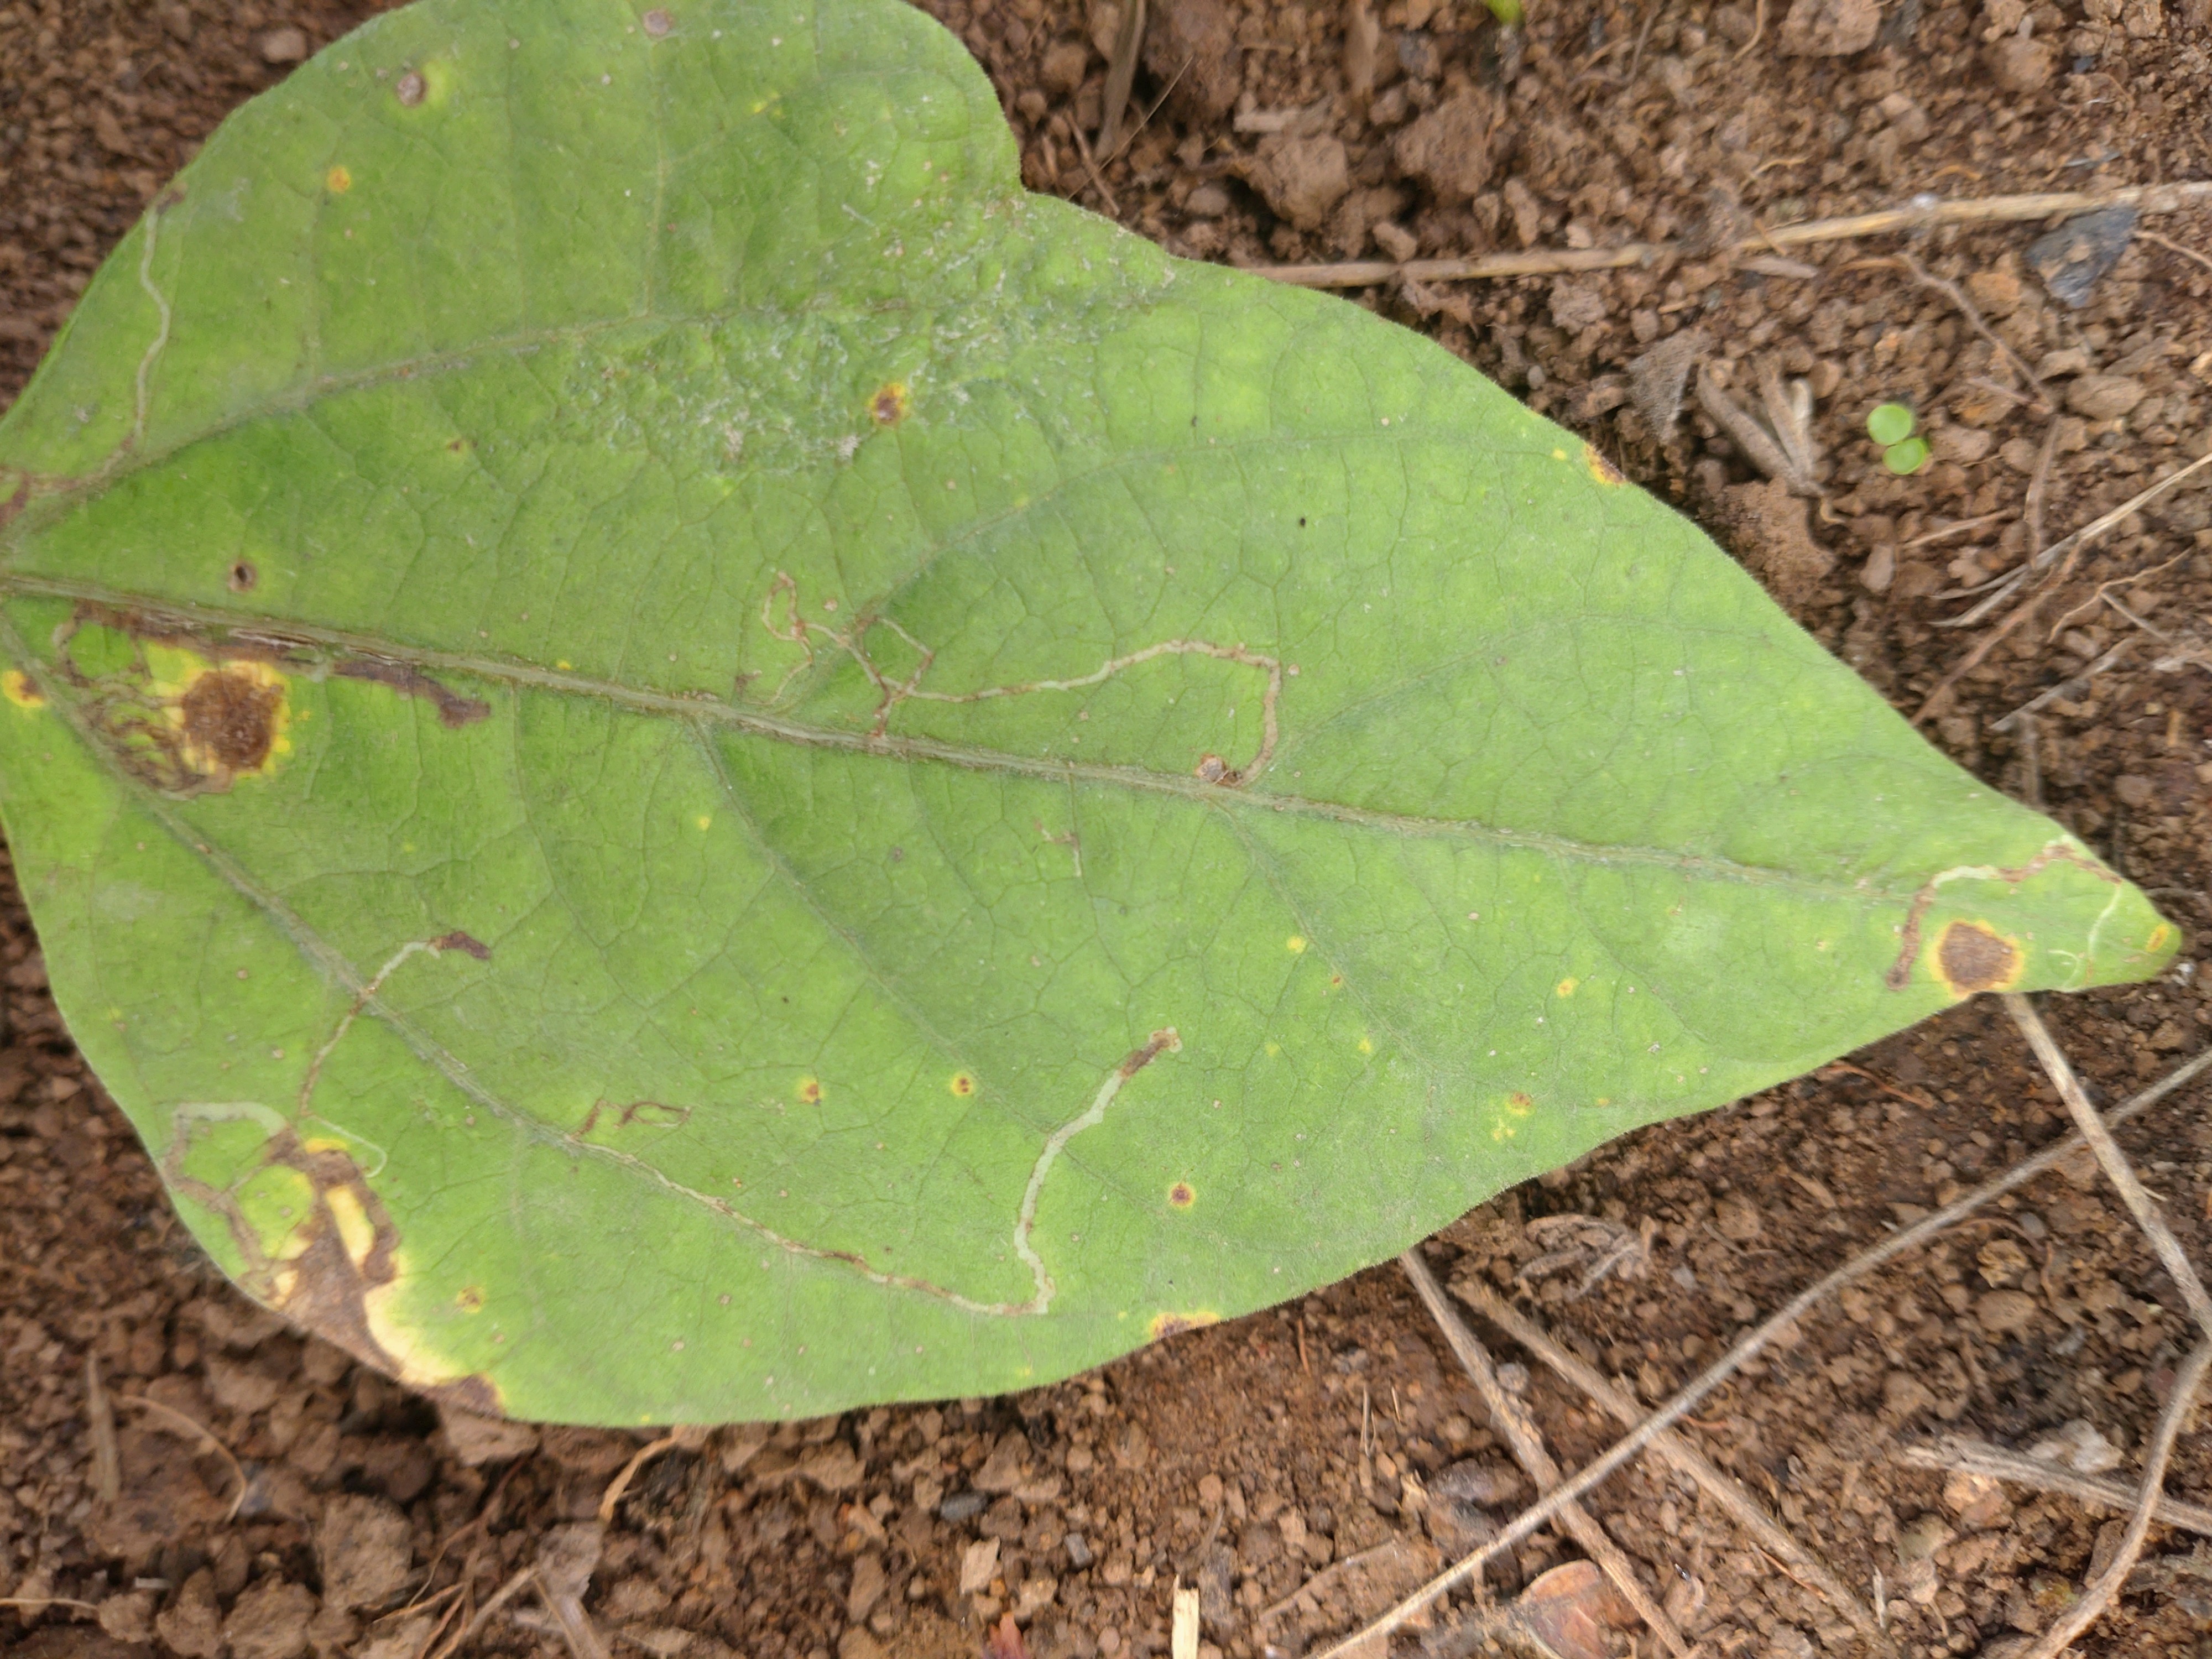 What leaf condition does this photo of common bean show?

rust
